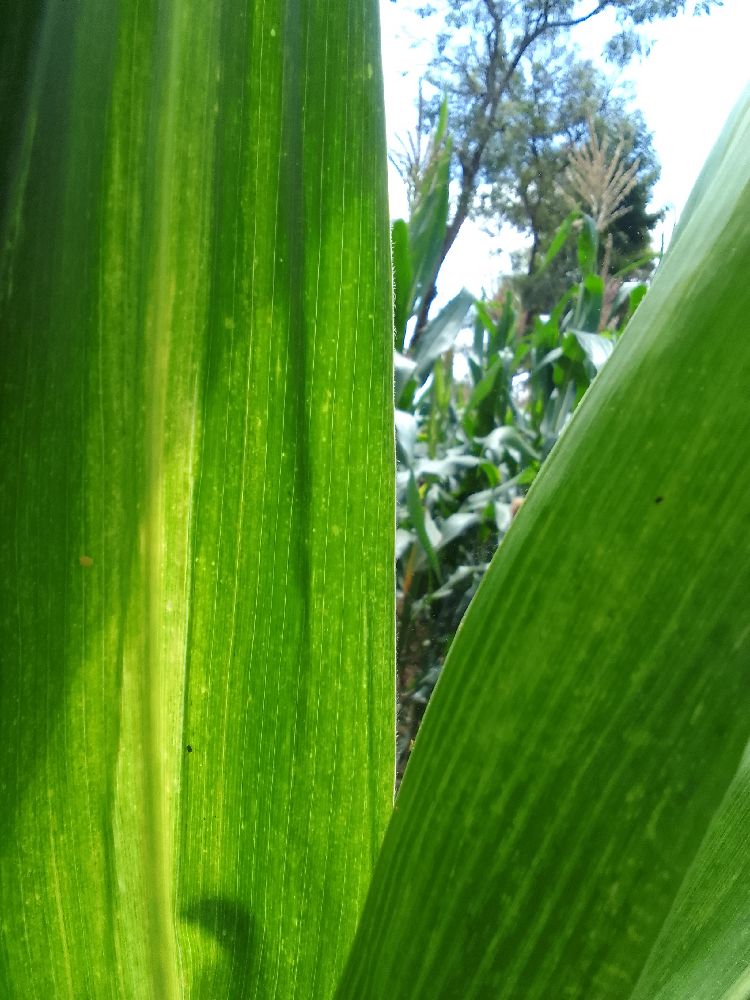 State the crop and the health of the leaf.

maize, maize lethal necrosis
